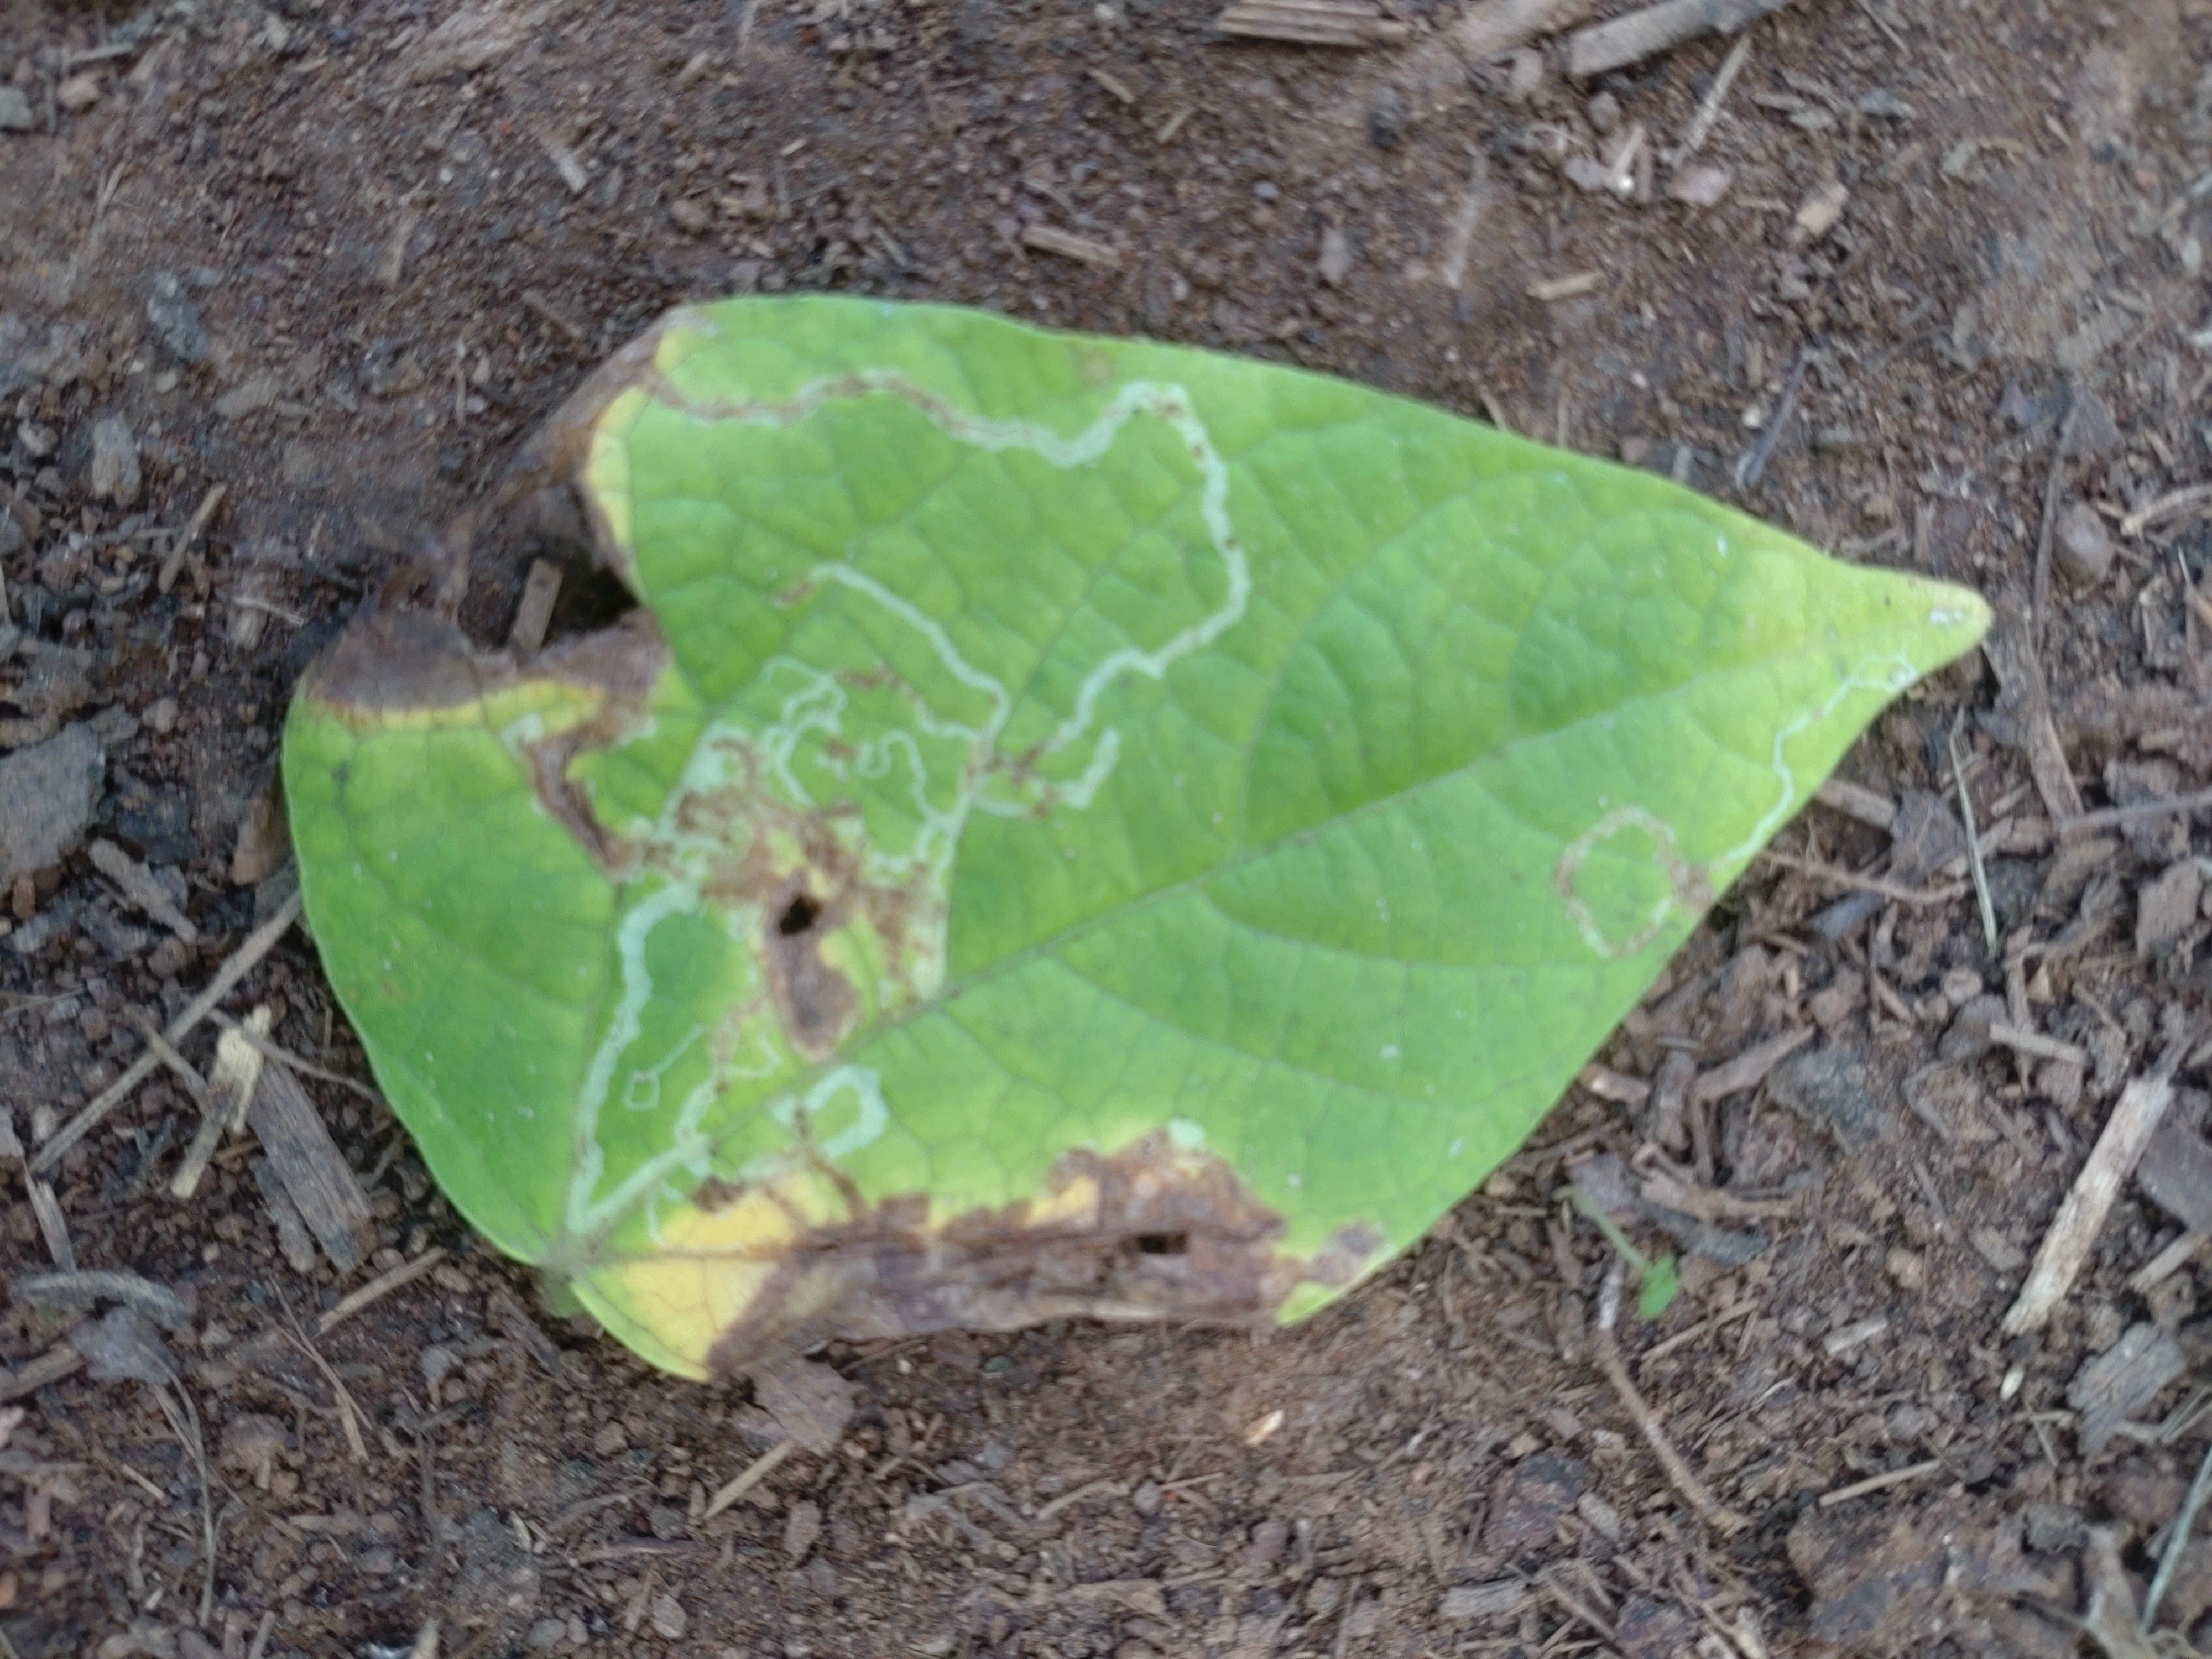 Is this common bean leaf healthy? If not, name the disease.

anthracnose
